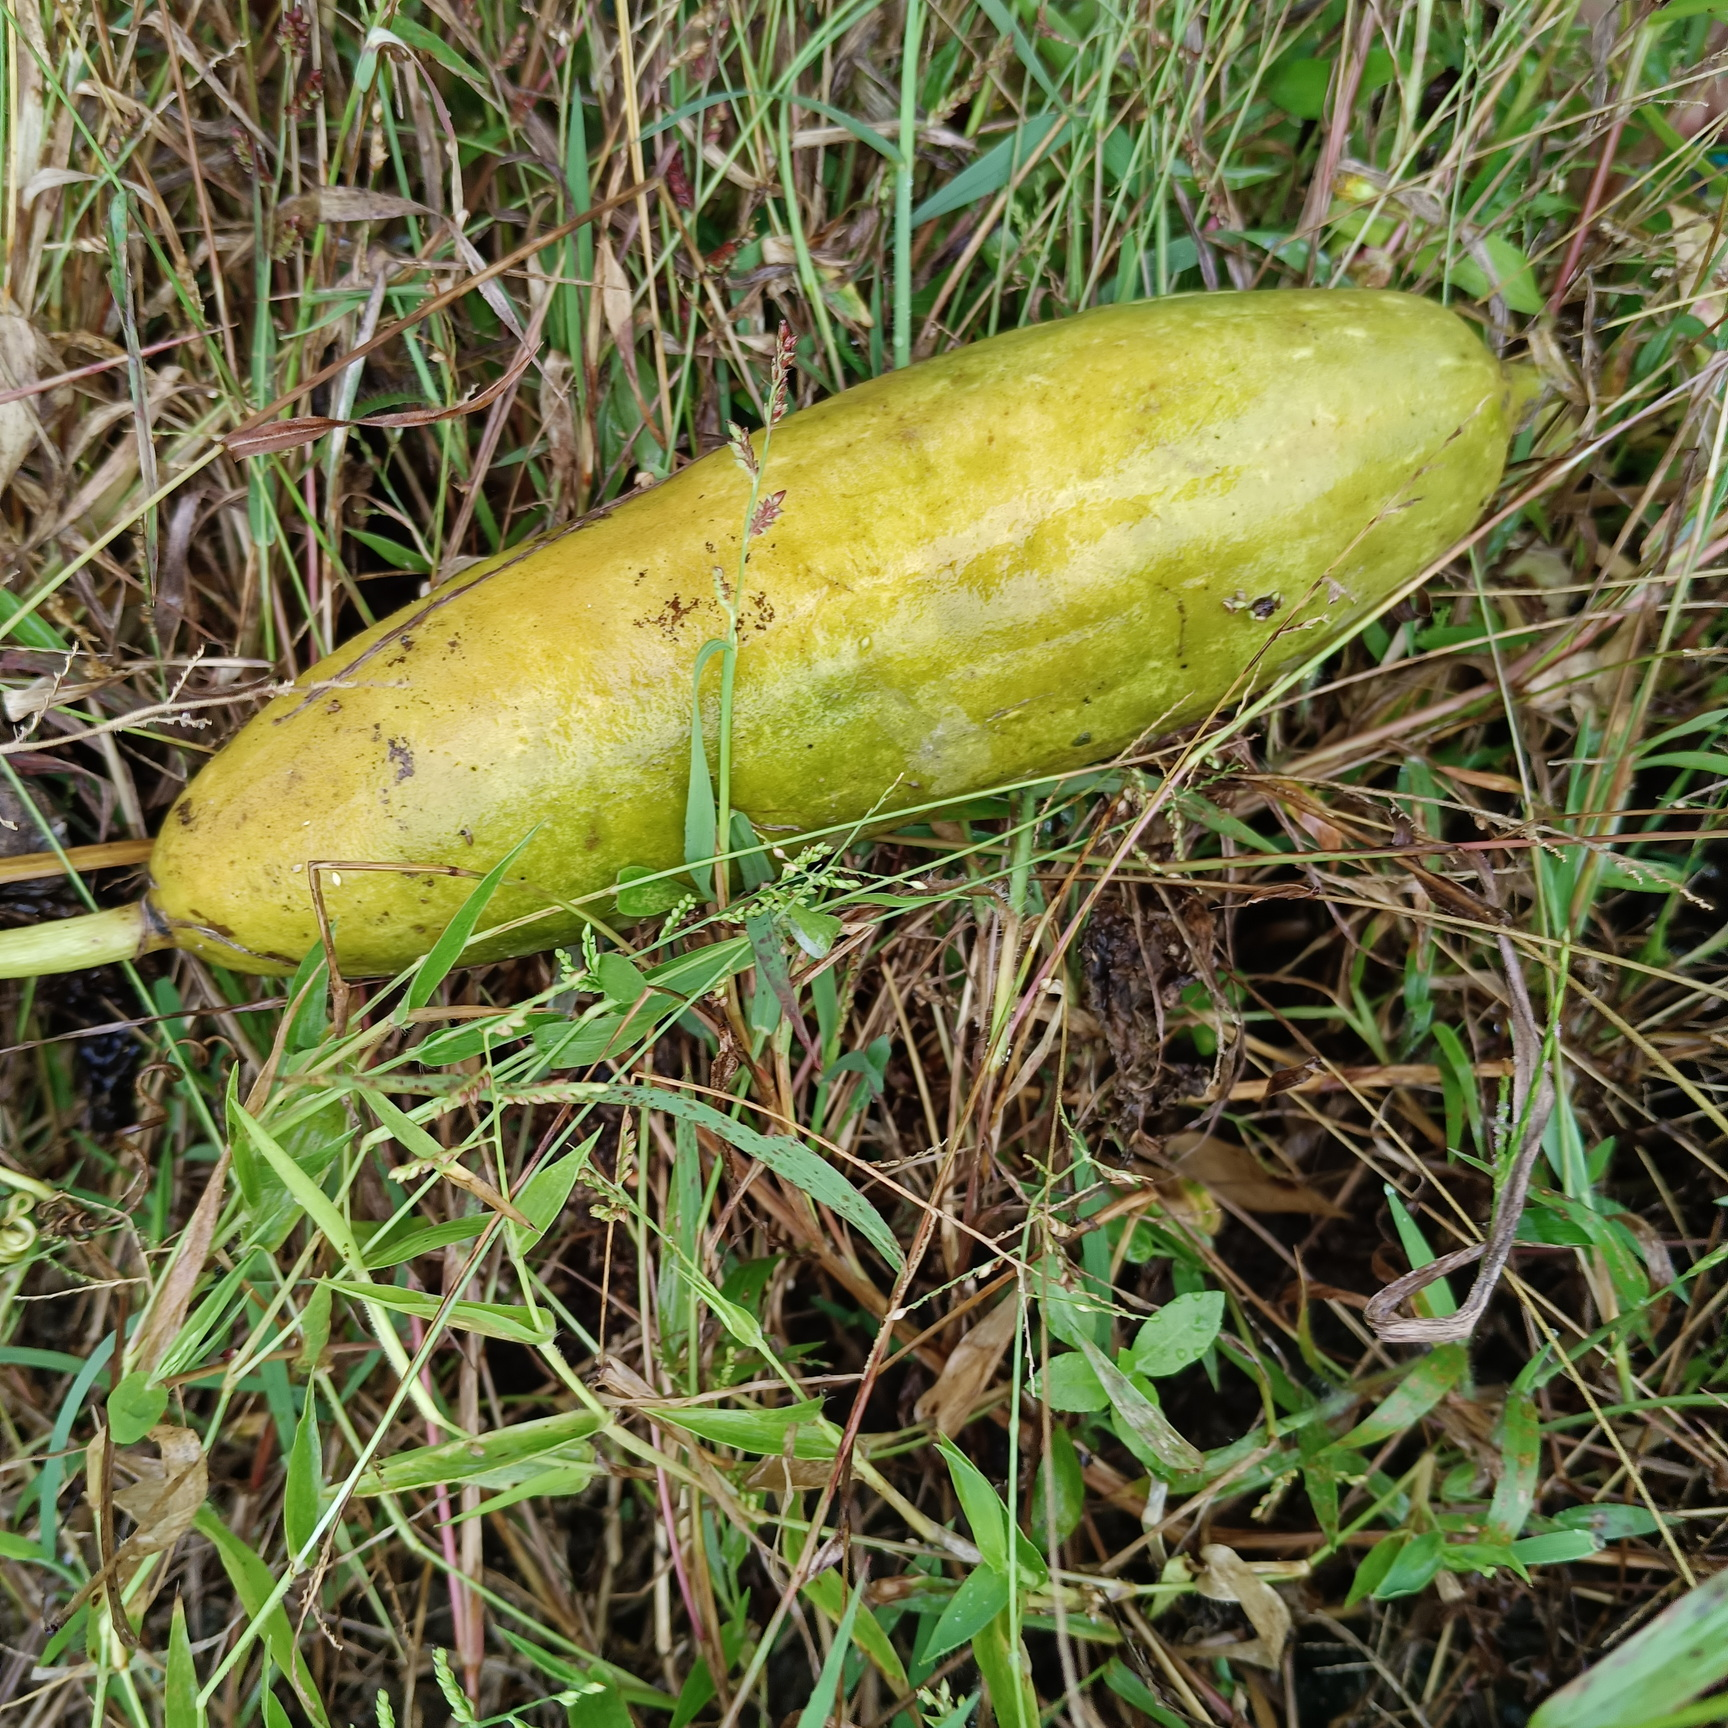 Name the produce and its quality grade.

luffa, faulty
